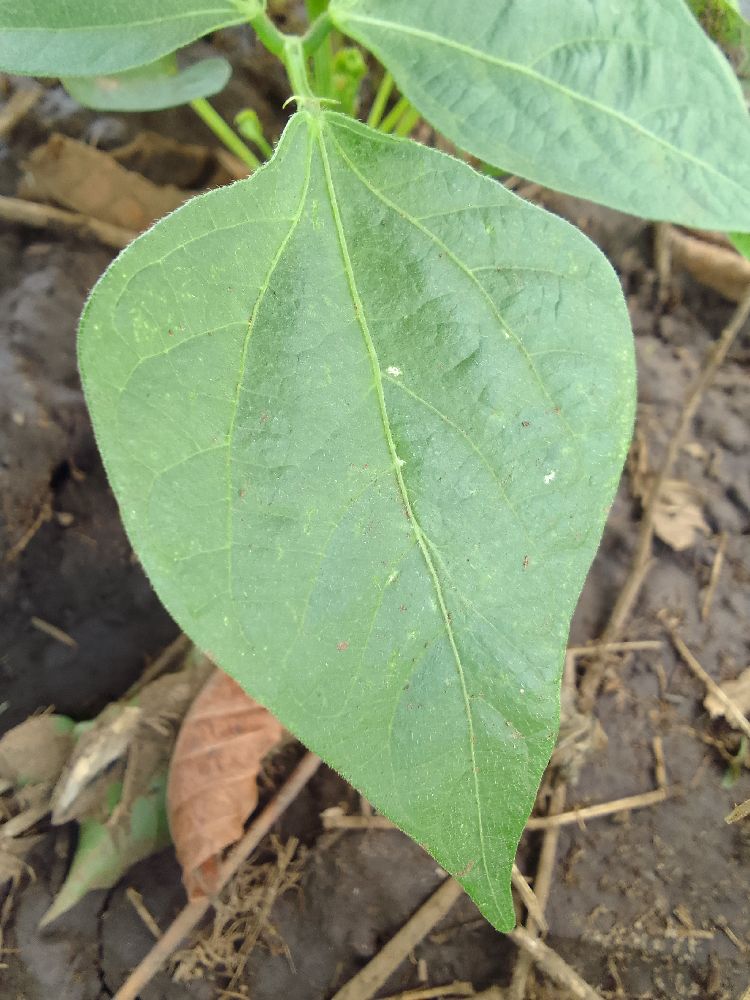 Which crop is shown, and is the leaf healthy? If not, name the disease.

common bean, healthy
